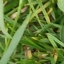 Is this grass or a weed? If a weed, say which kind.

grass
